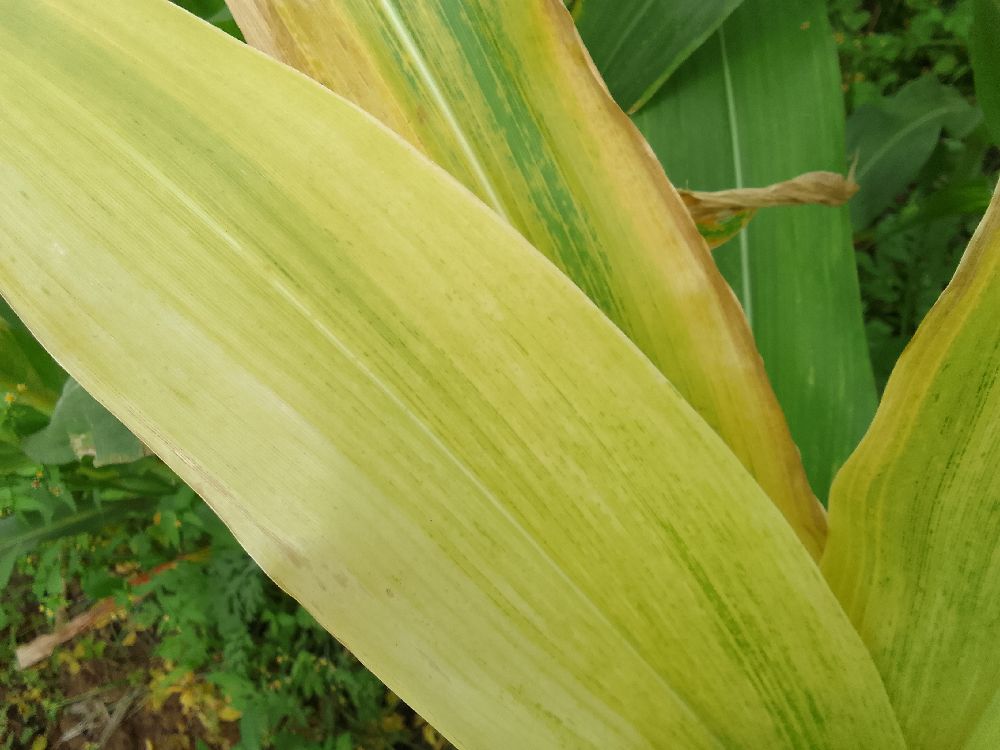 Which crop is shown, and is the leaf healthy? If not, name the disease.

maize, maize lethal necrosis
